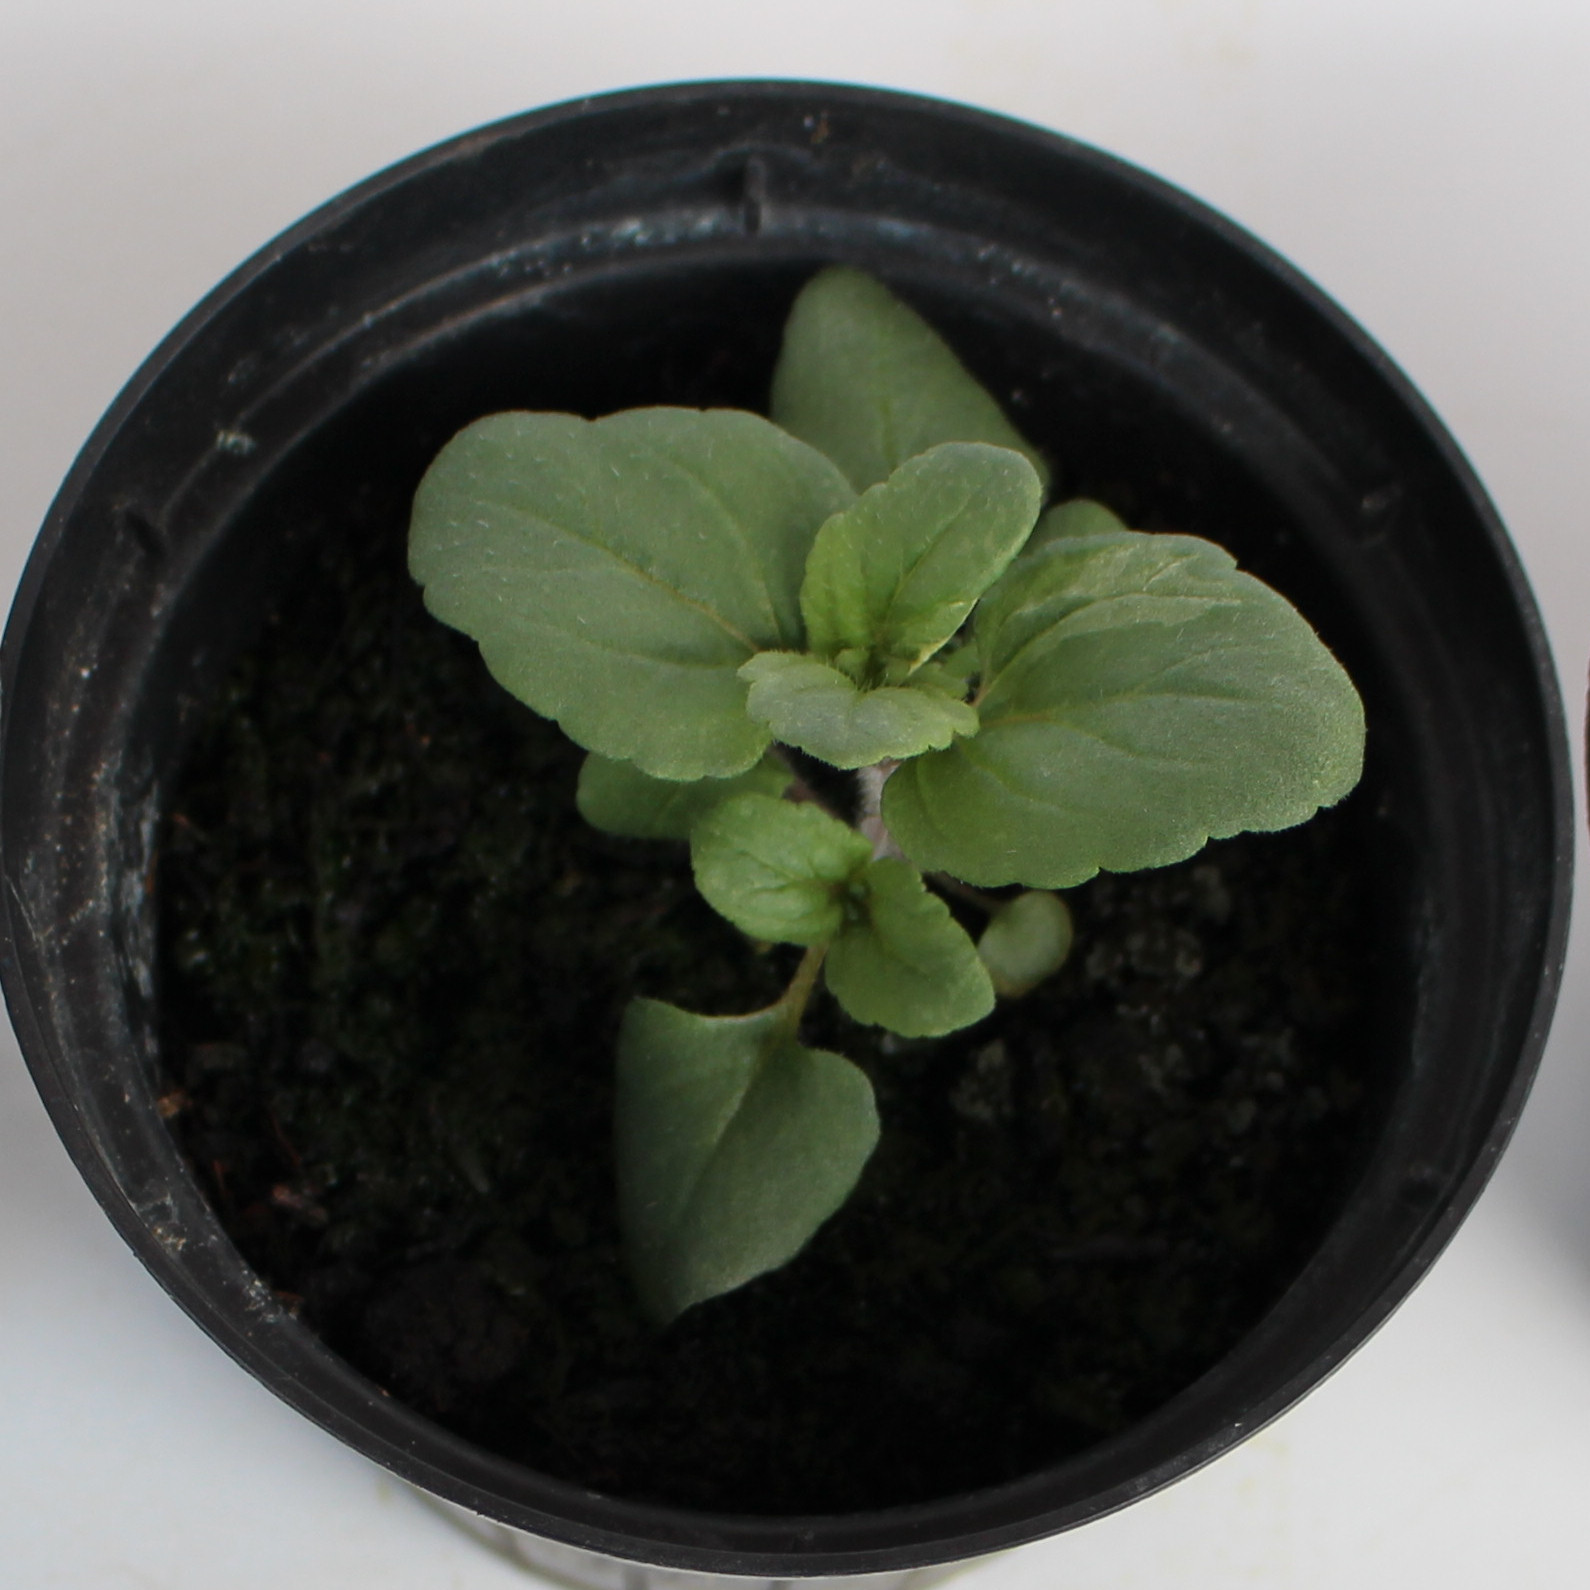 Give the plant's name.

Veronica persica
